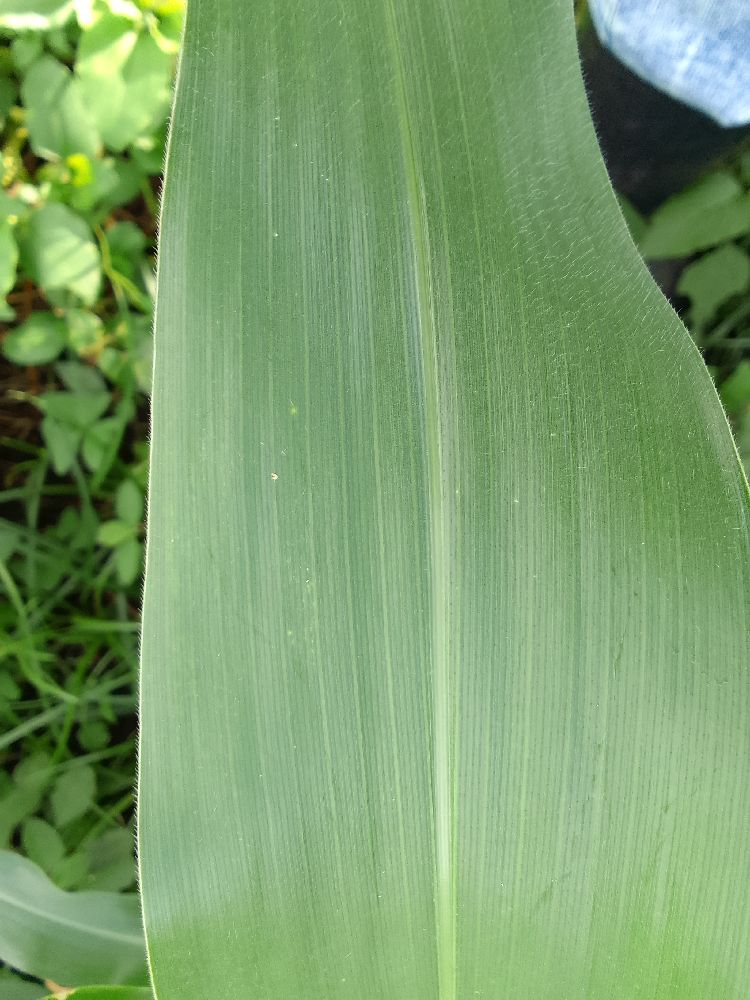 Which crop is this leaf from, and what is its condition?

maize, healthy
